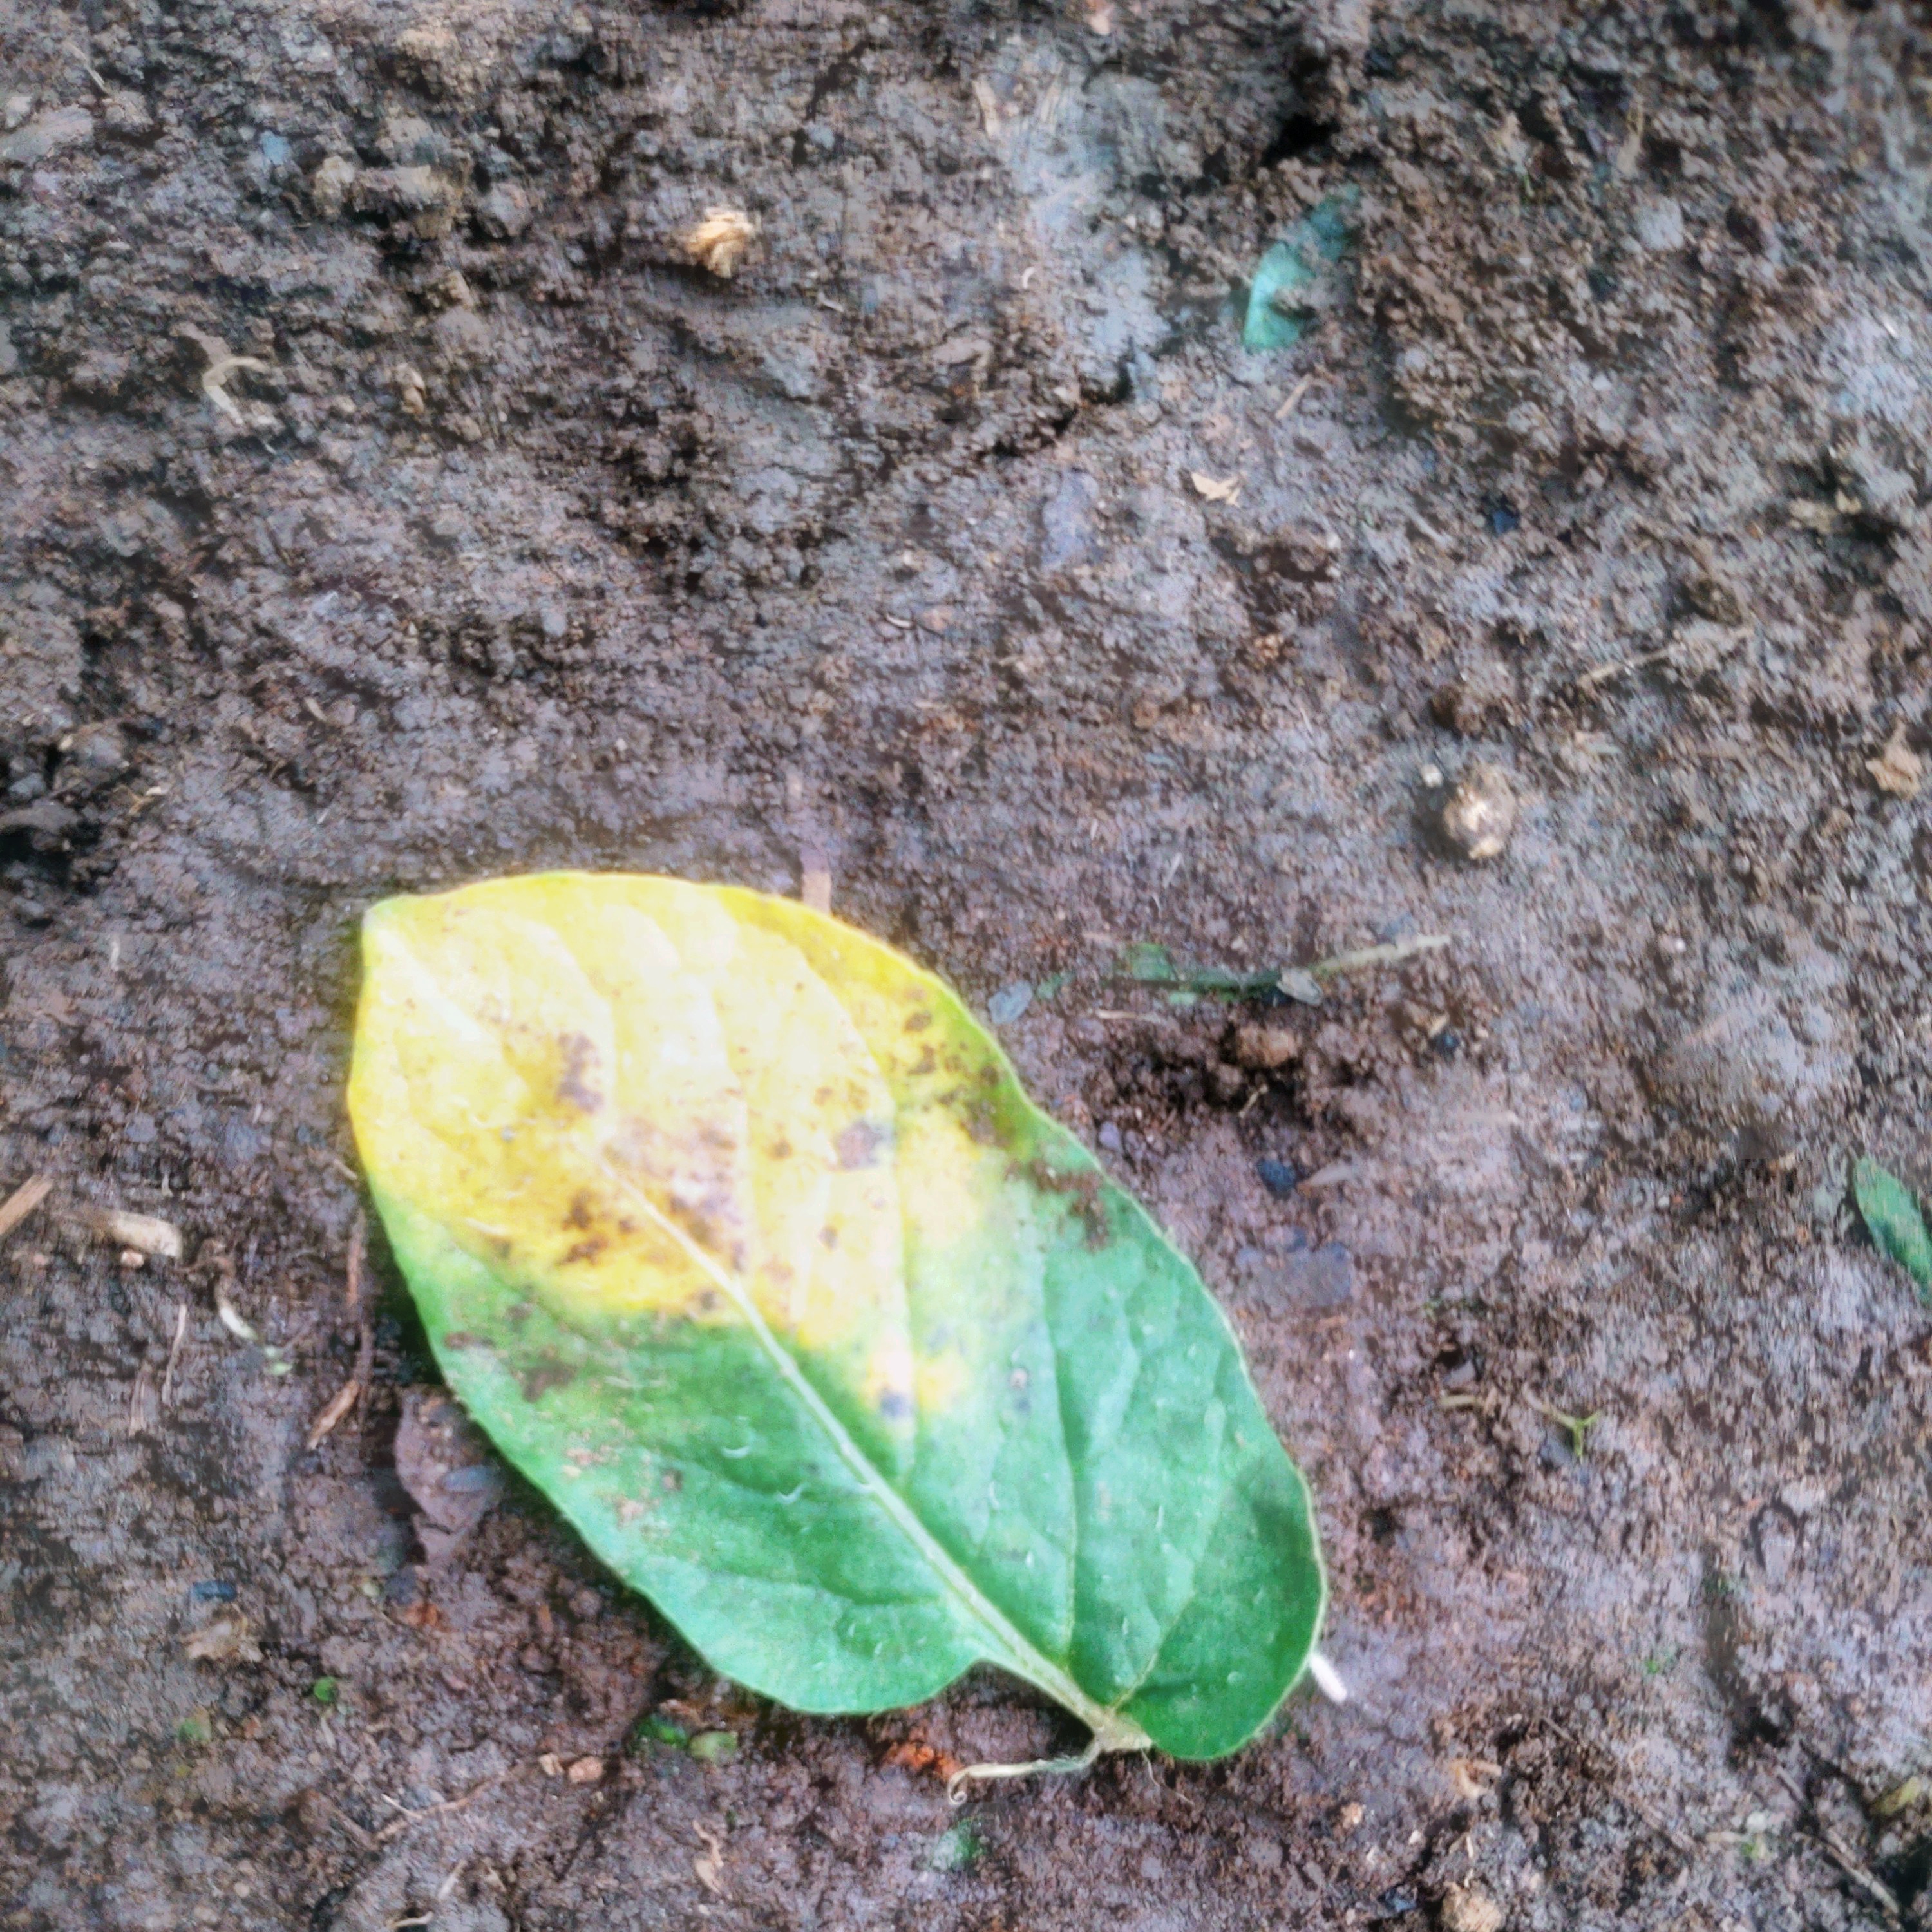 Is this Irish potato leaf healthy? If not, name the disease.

late blight
